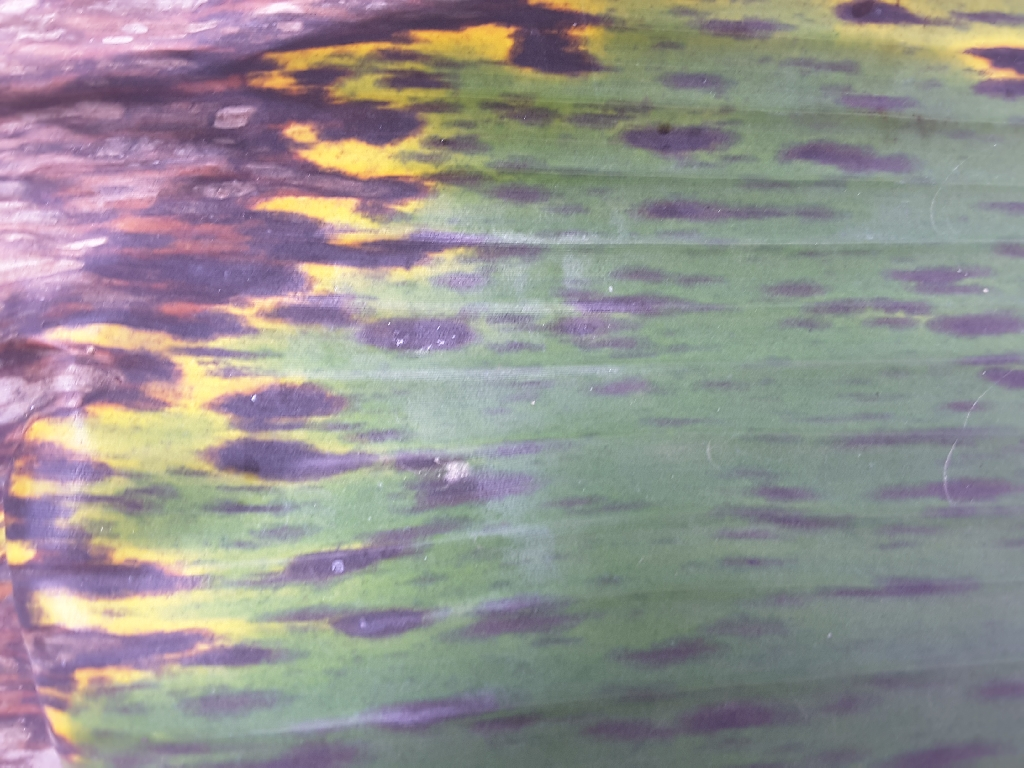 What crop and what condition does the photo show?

banana, black sigatoka
